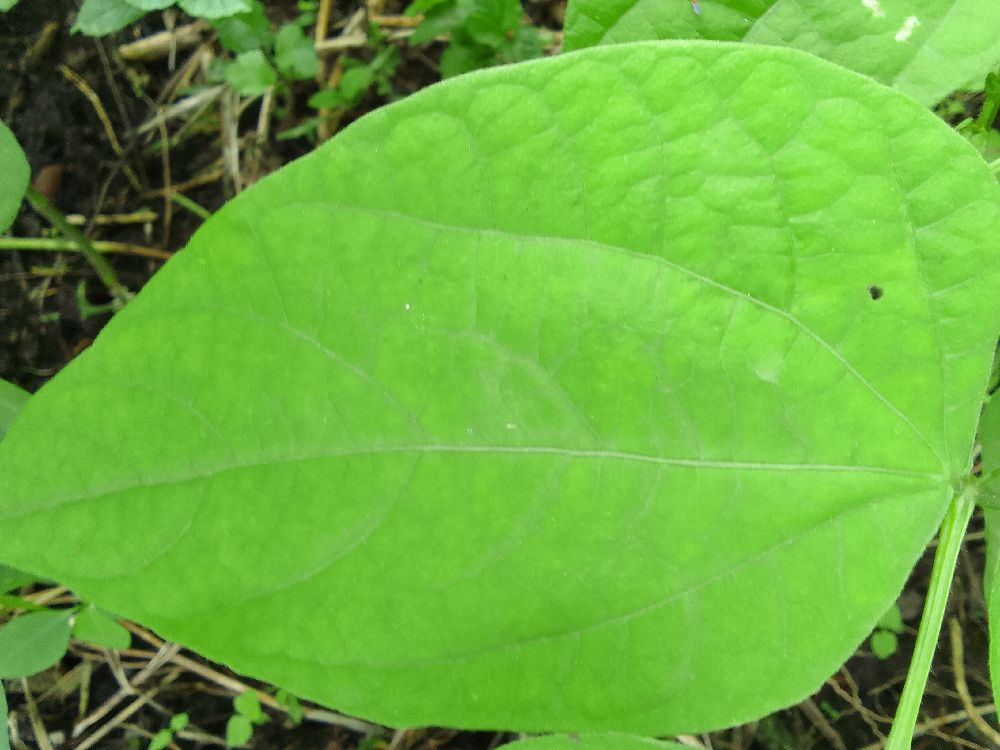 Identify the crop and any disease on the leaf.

common bean, healthy
